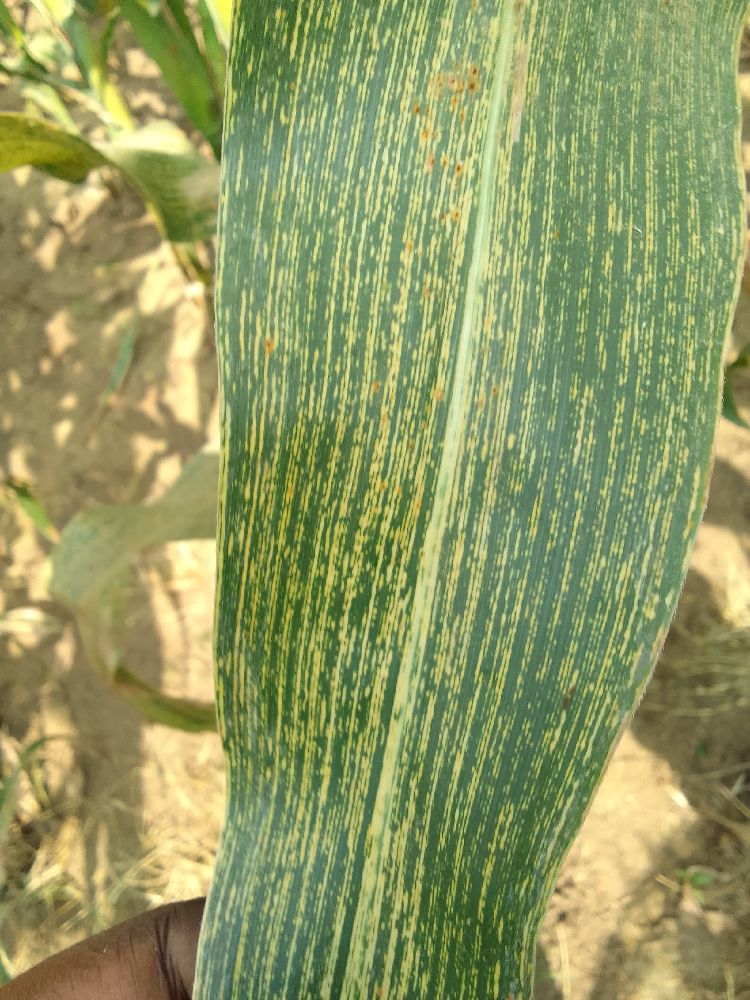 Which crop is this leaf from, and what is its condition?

maize, maize streak virus
